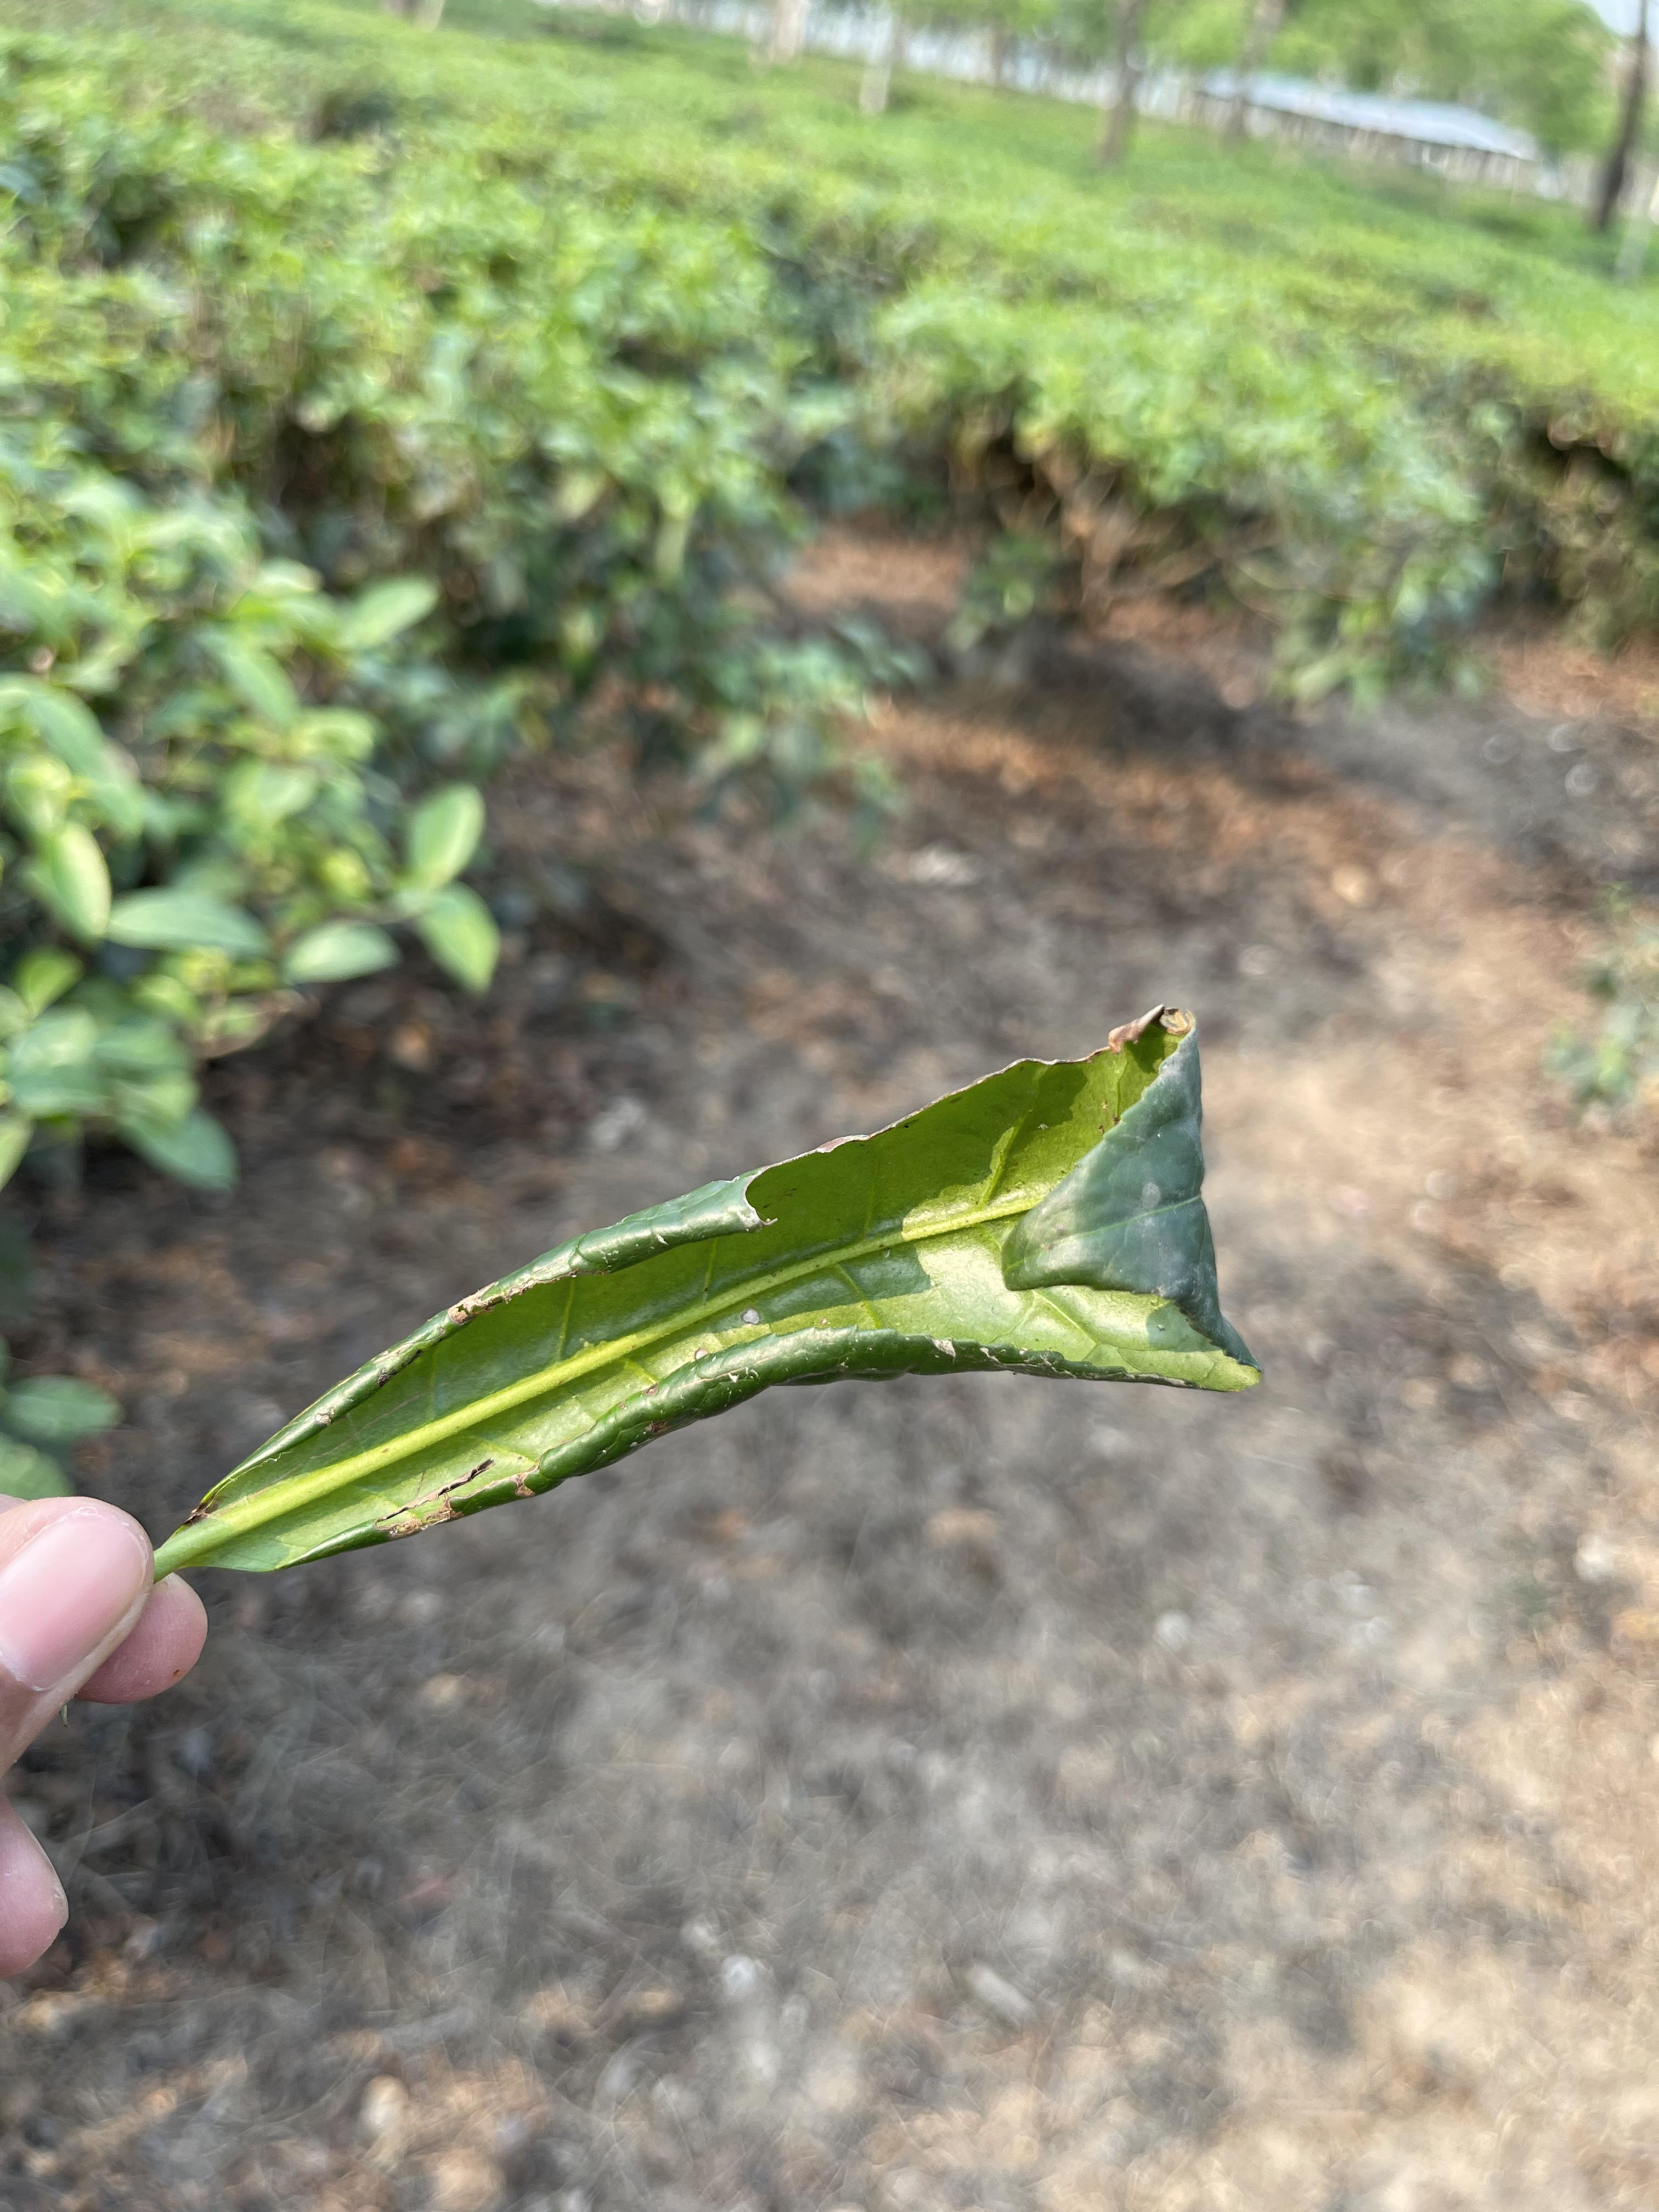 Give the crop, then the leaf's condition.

tea, helopeltis
